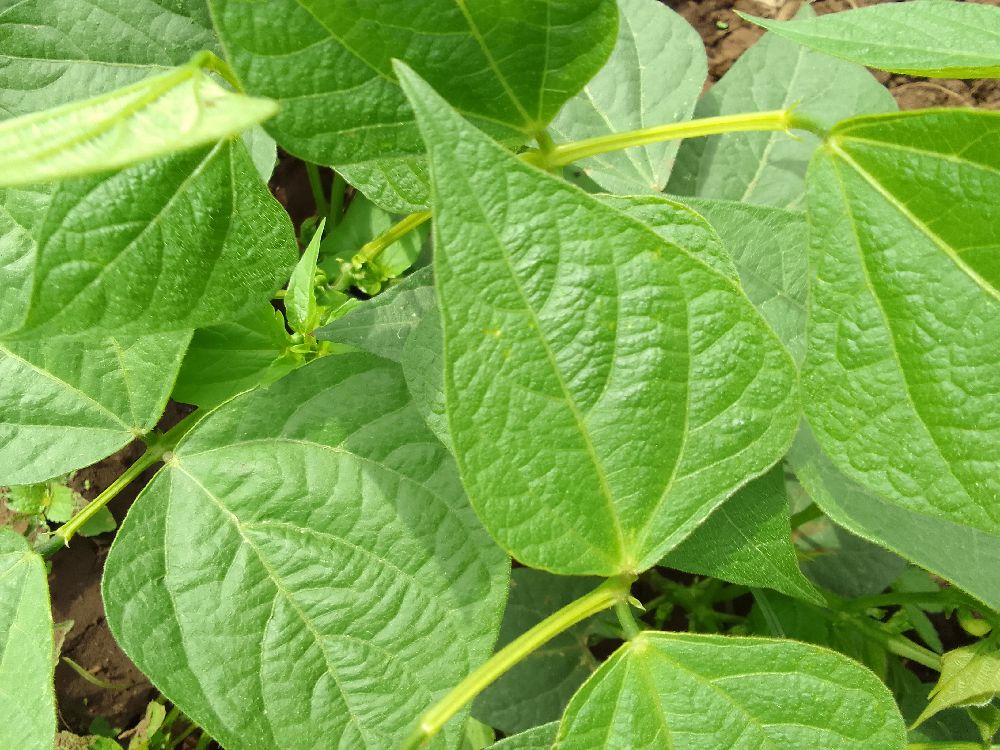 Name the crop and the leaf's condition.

common bean, healthy
